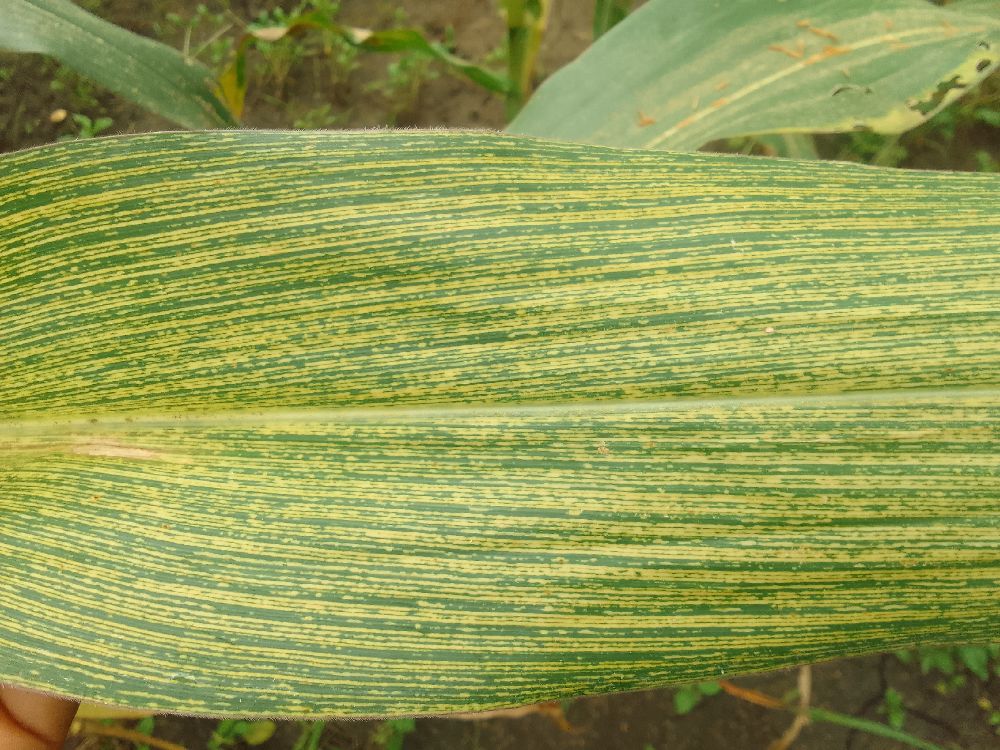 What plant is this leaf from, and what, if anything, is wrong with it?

maize, maize streak virus
